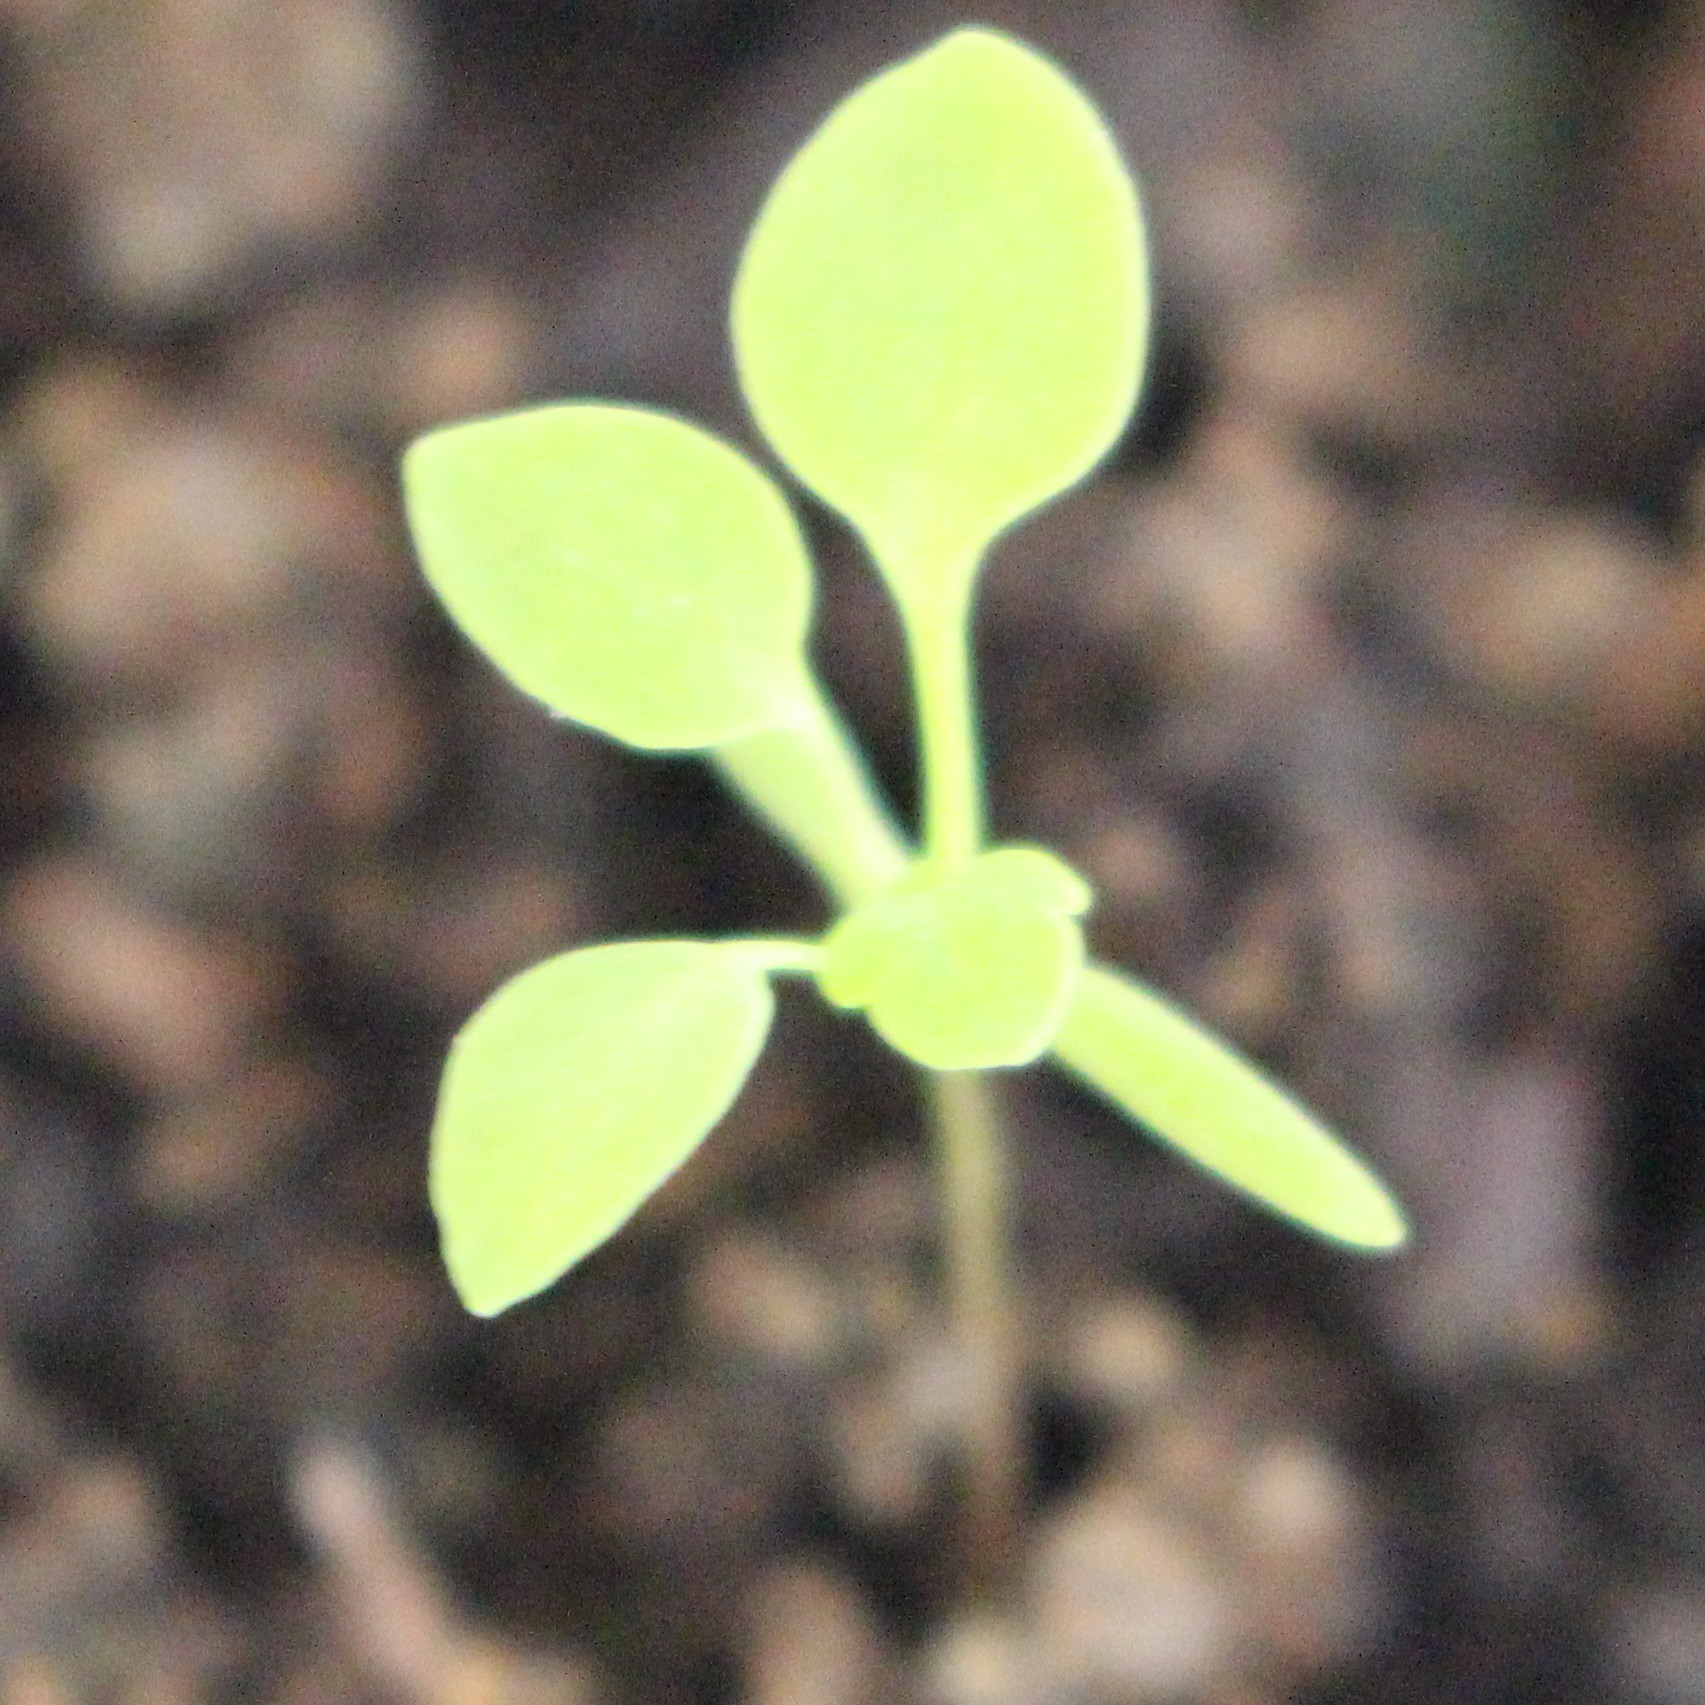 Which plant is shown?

Papaver rhoeas
